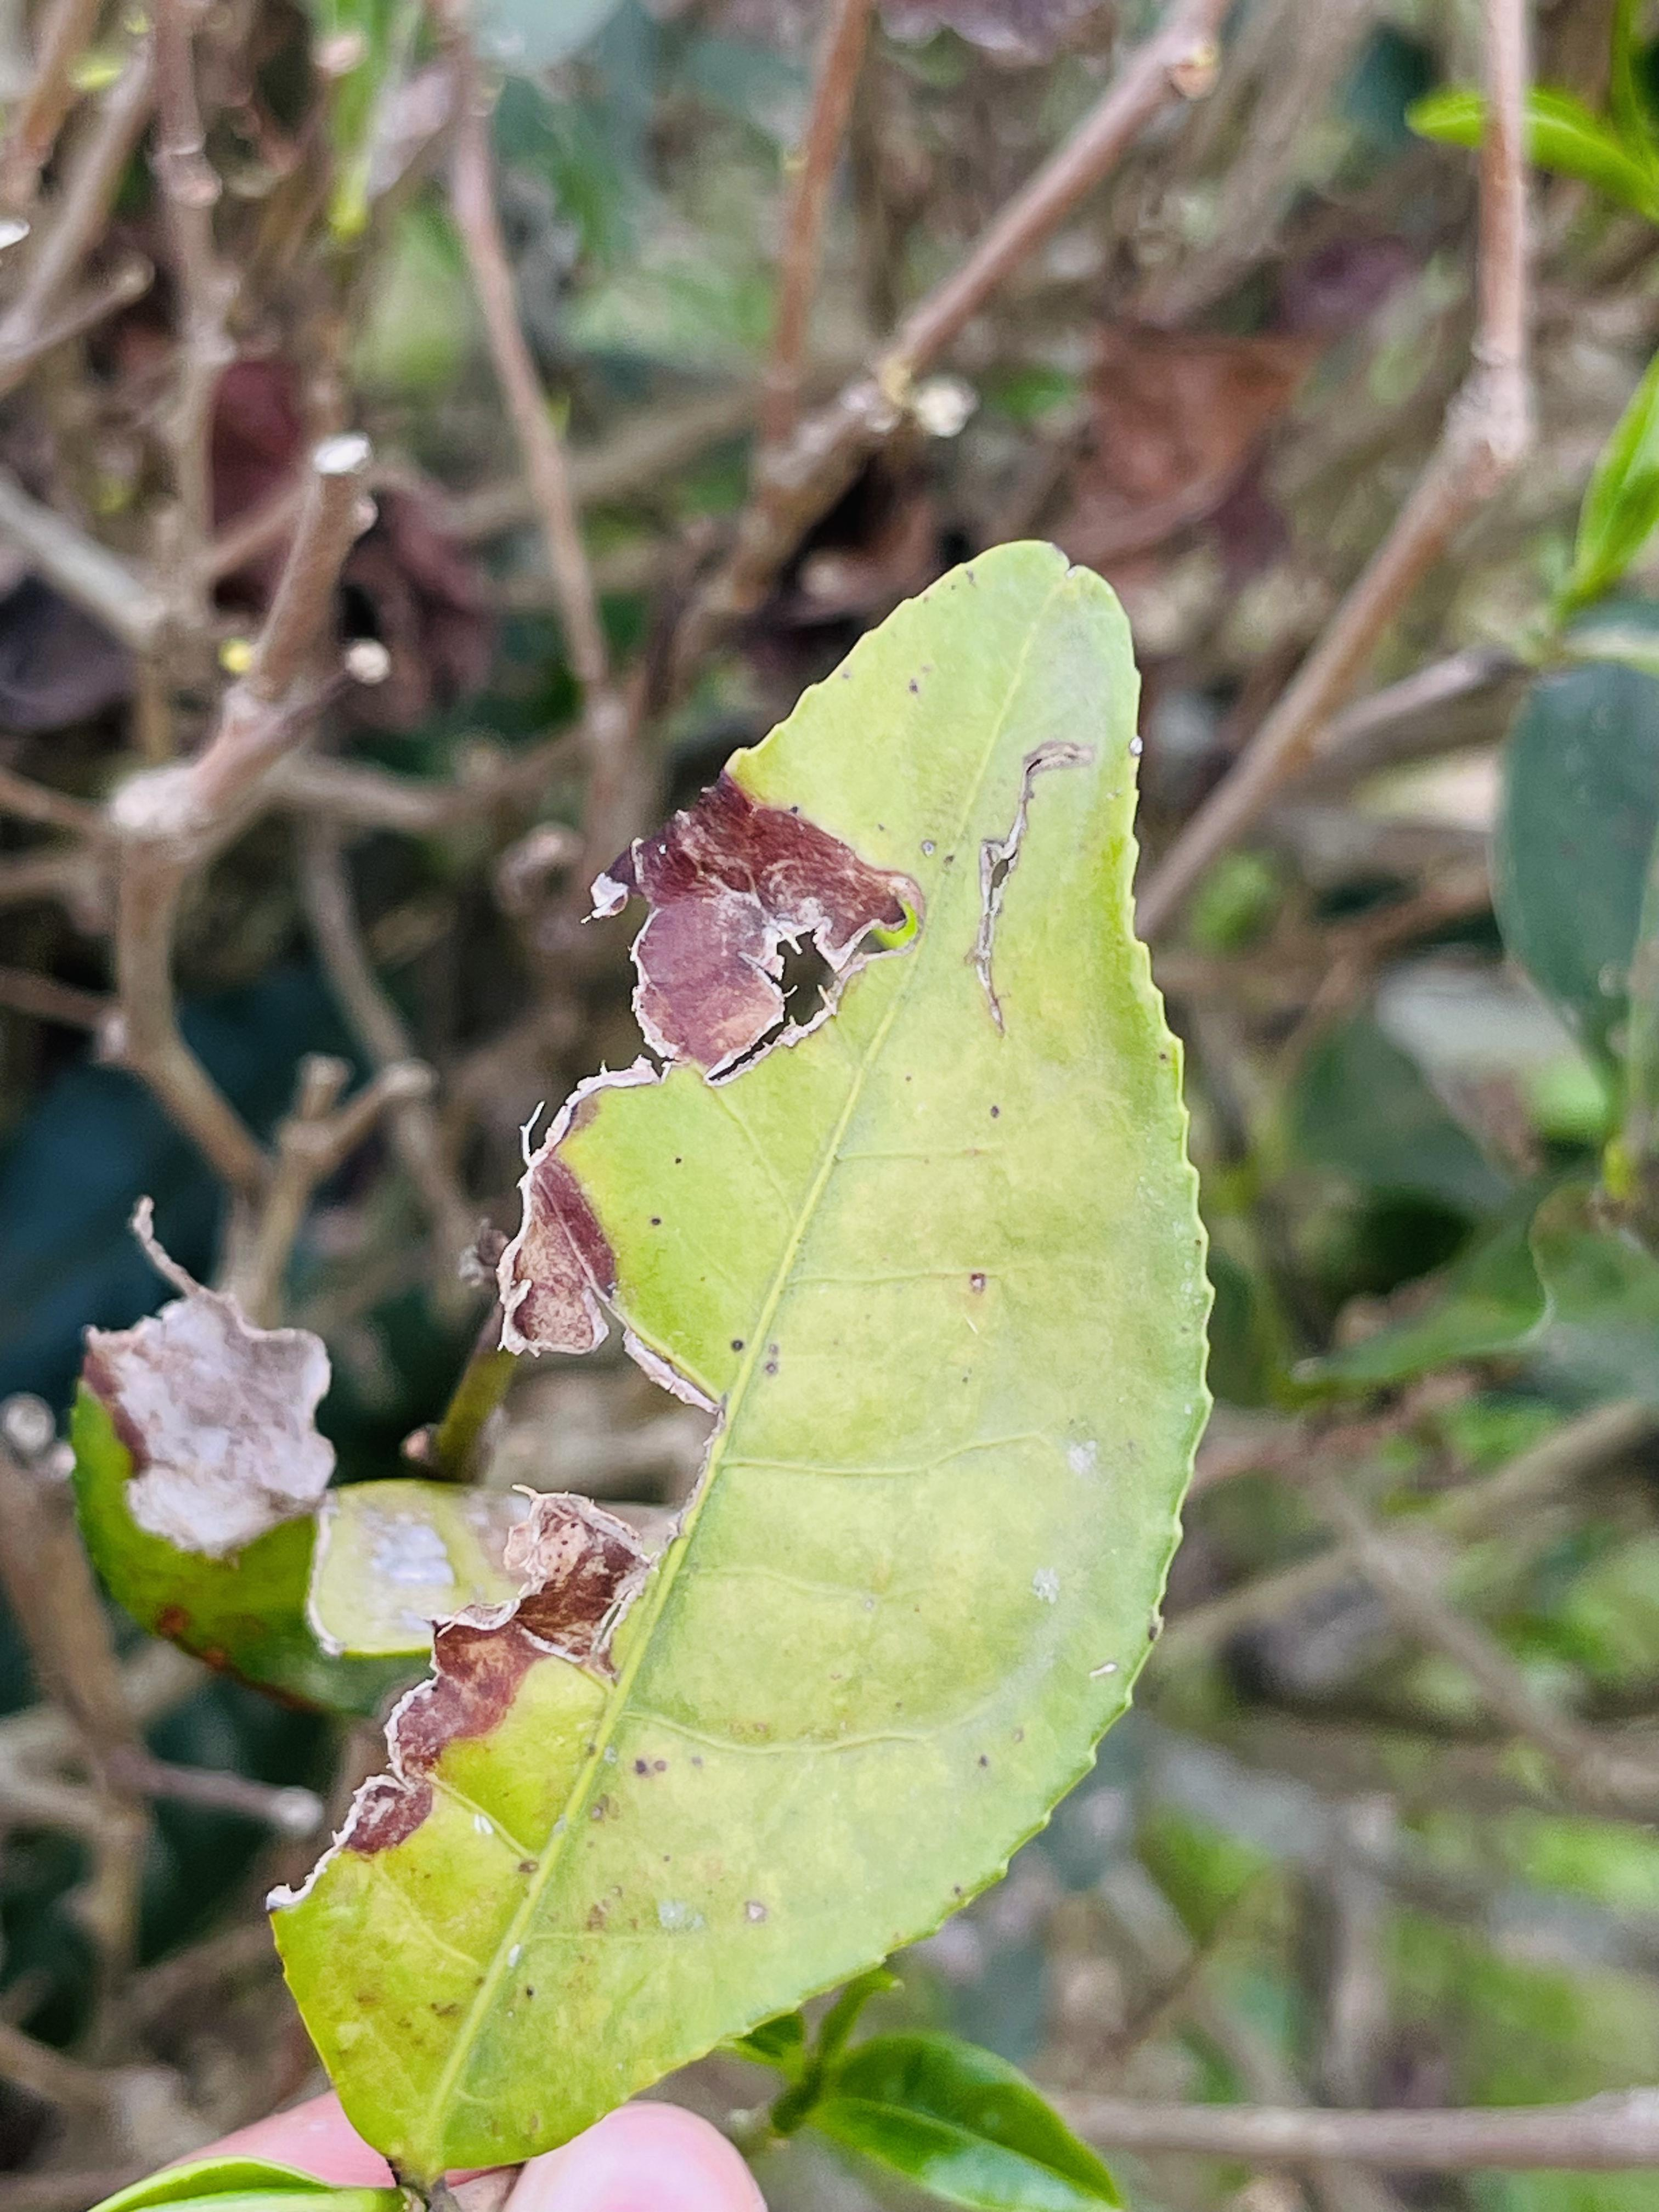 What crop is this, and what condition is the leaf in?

tea, blight
